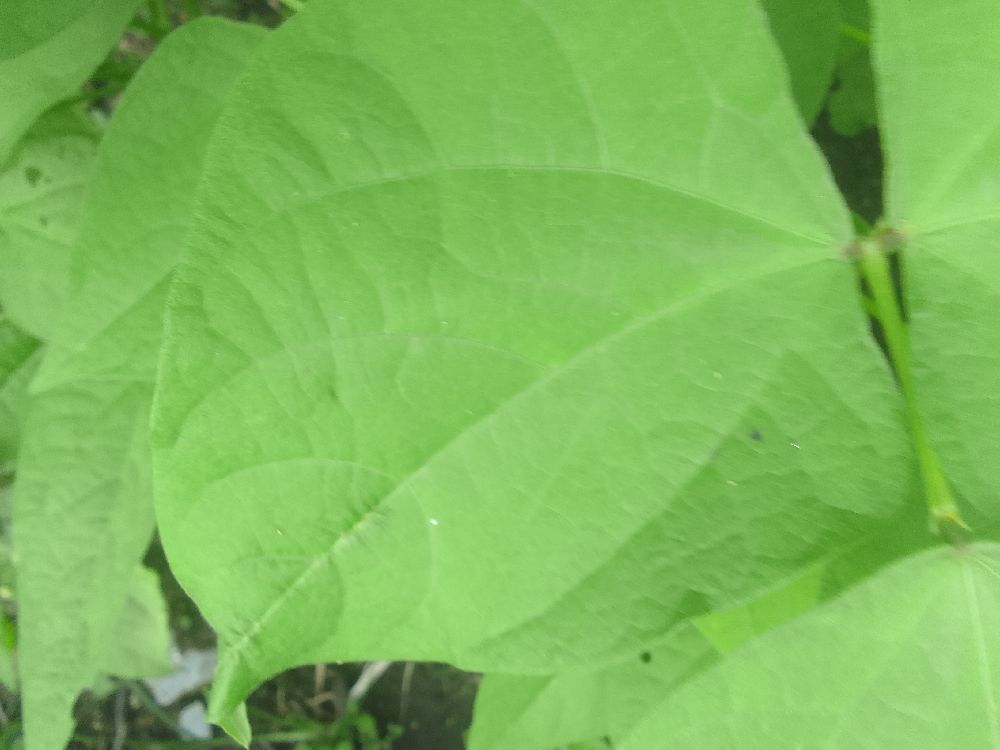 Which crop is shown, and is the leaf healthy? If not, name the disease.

common bean, healthy
